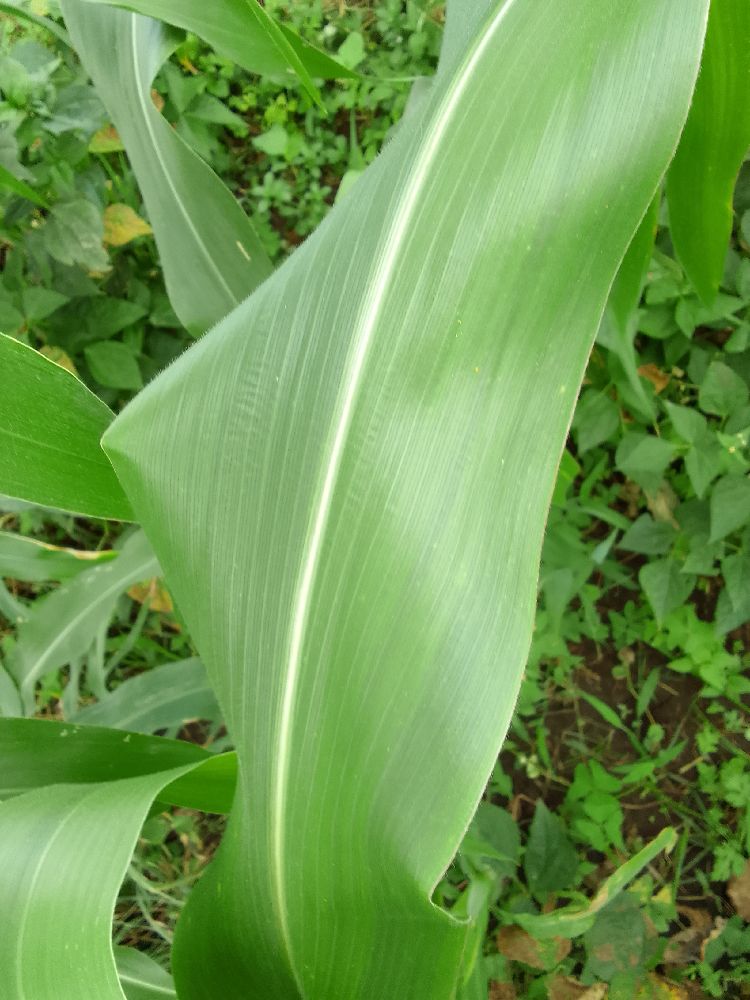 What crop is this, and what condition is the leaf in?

maize, healthy
